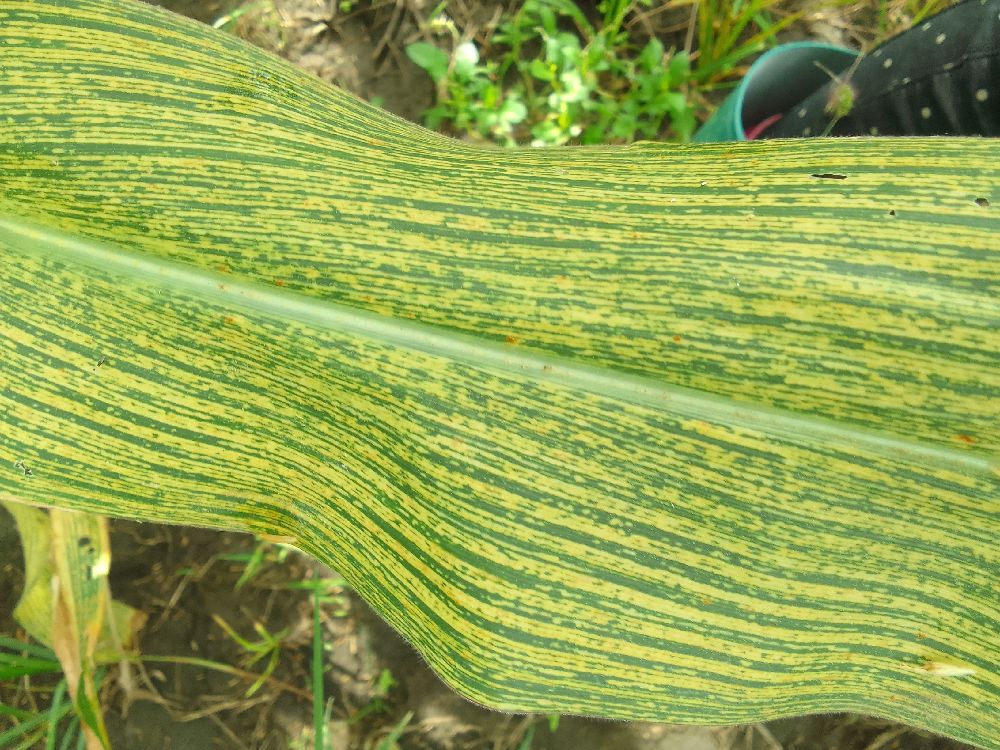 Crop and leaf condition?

maize, maize streak virus
